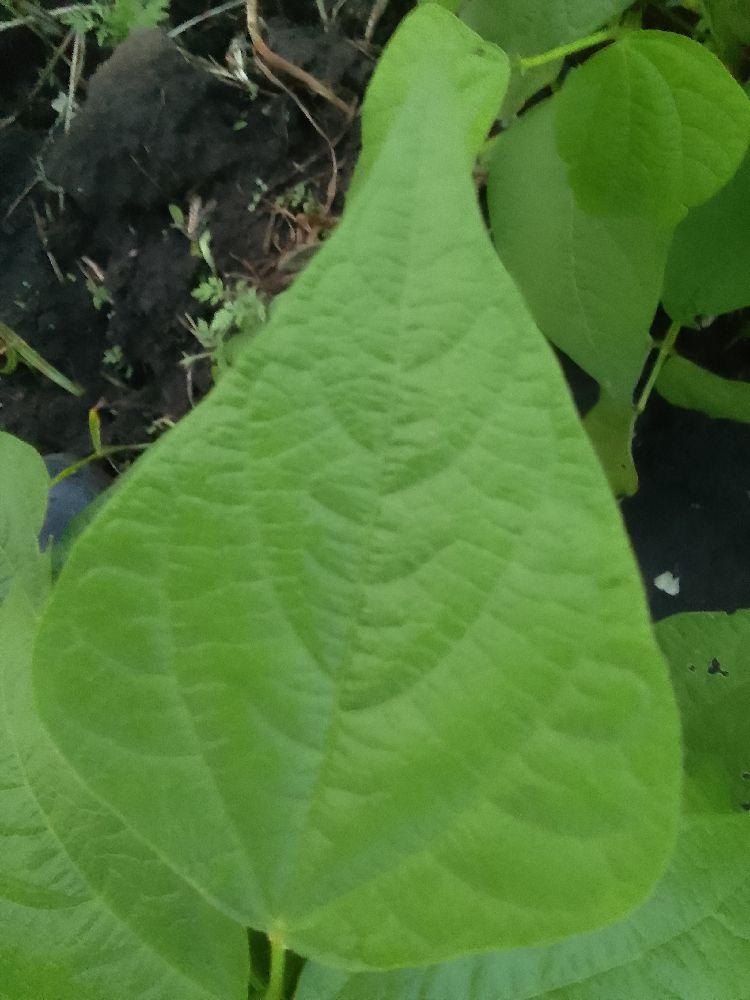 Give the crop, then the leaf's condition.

common bean, healthy
